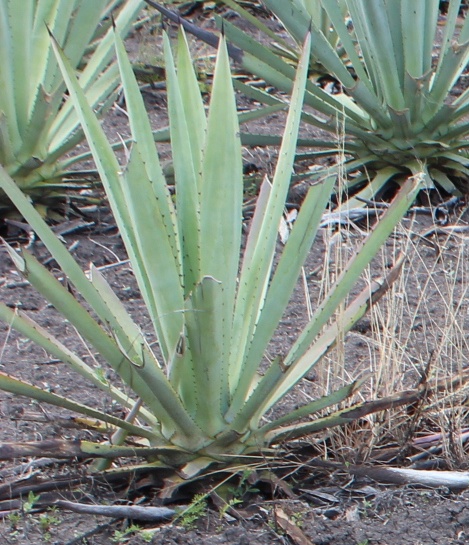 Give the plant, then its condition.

agave, small
